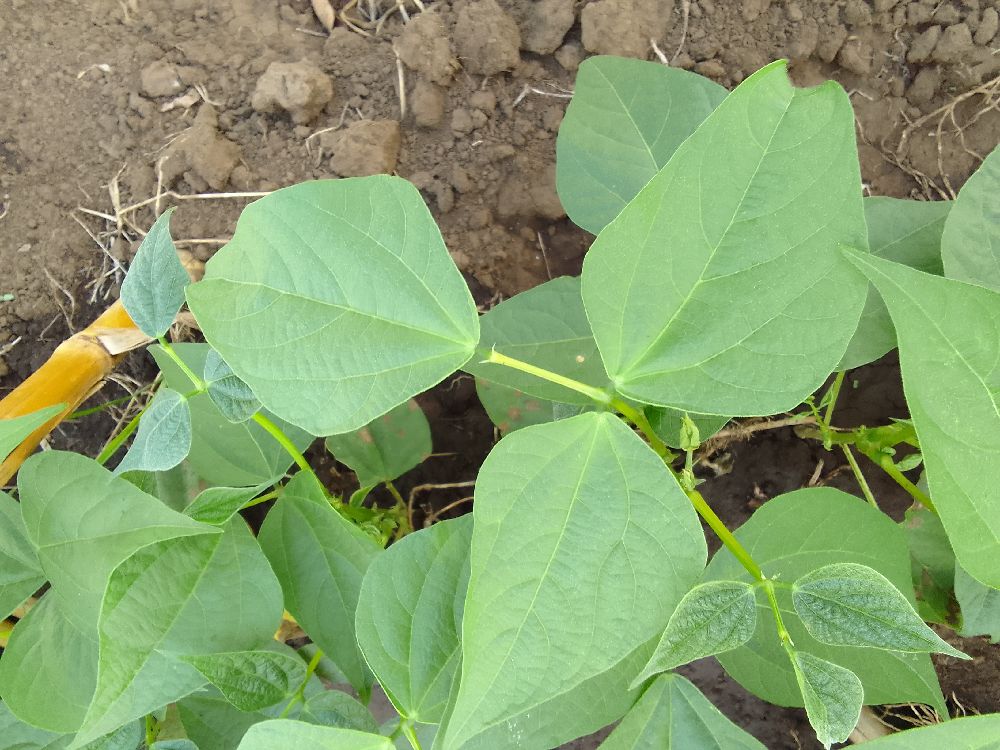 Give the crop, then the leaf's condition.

common bean, healthy
